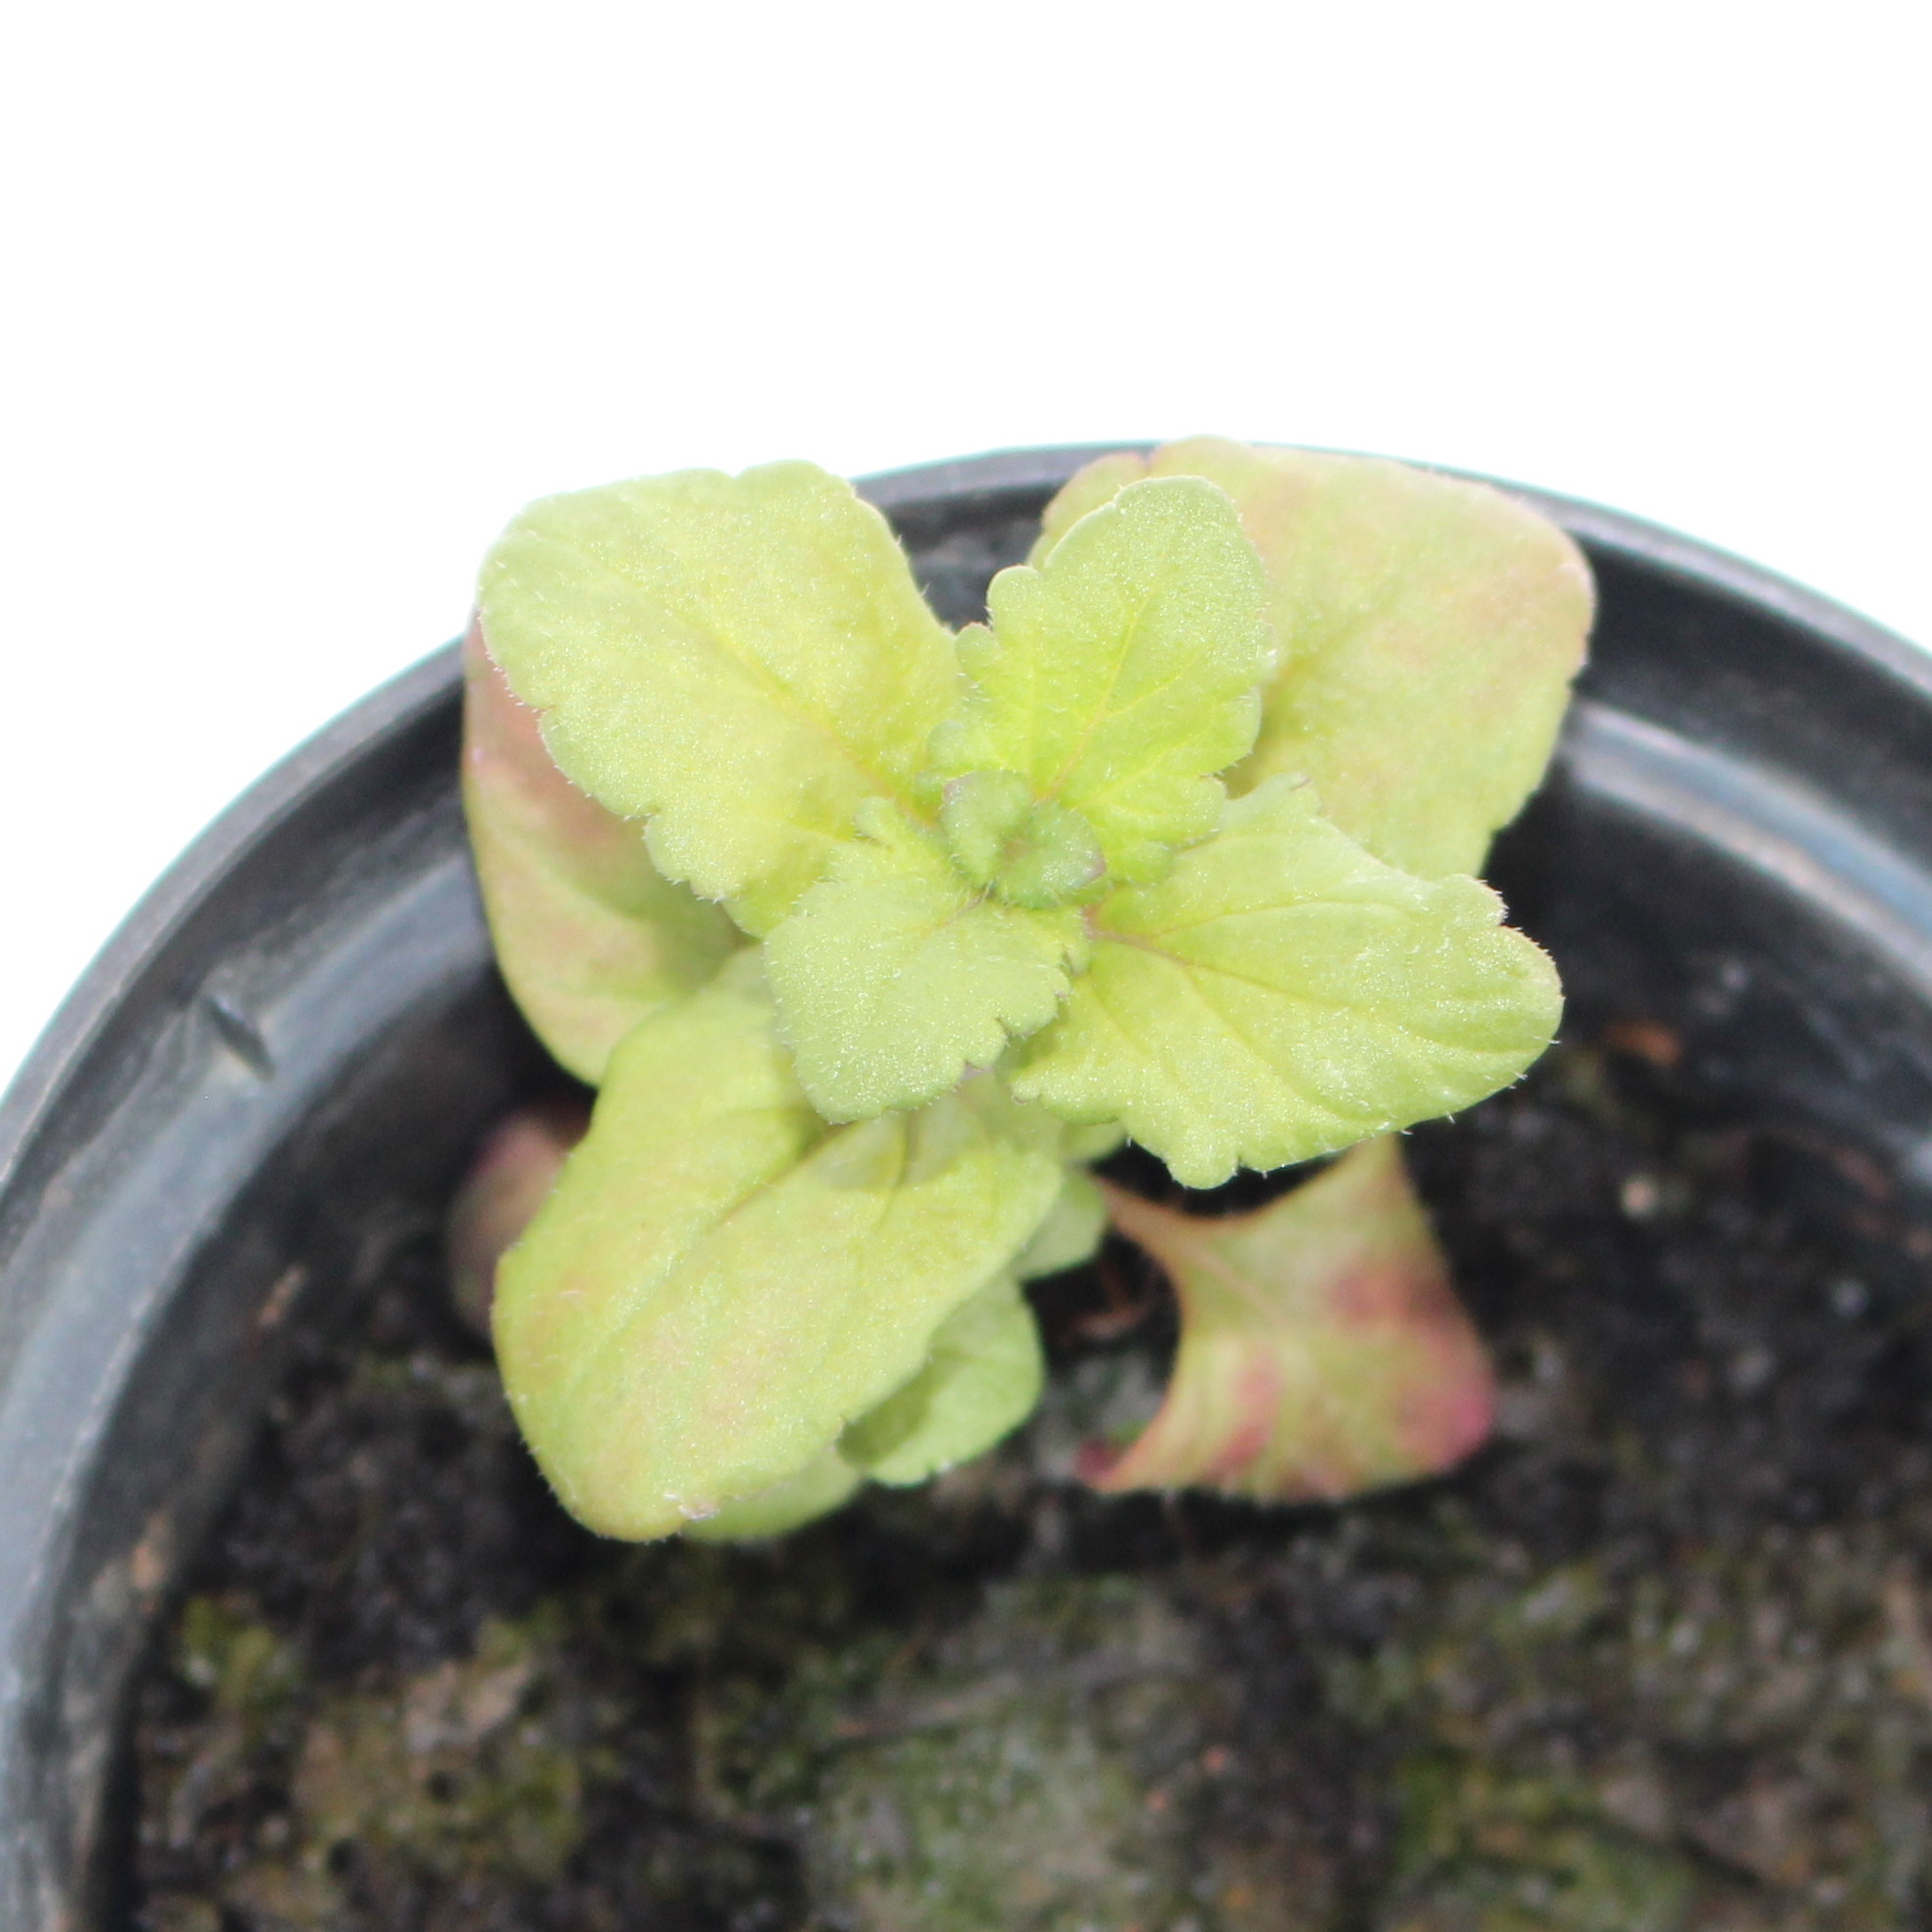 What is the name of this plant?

Veronica persica
